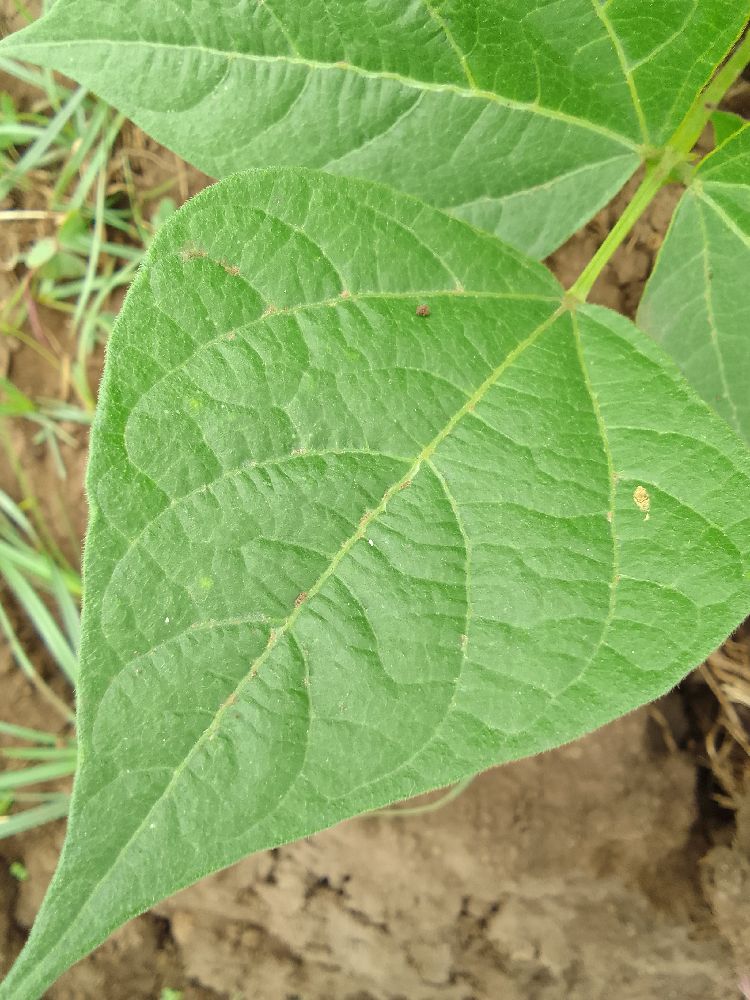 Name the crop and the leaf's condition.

common bean, healthy
